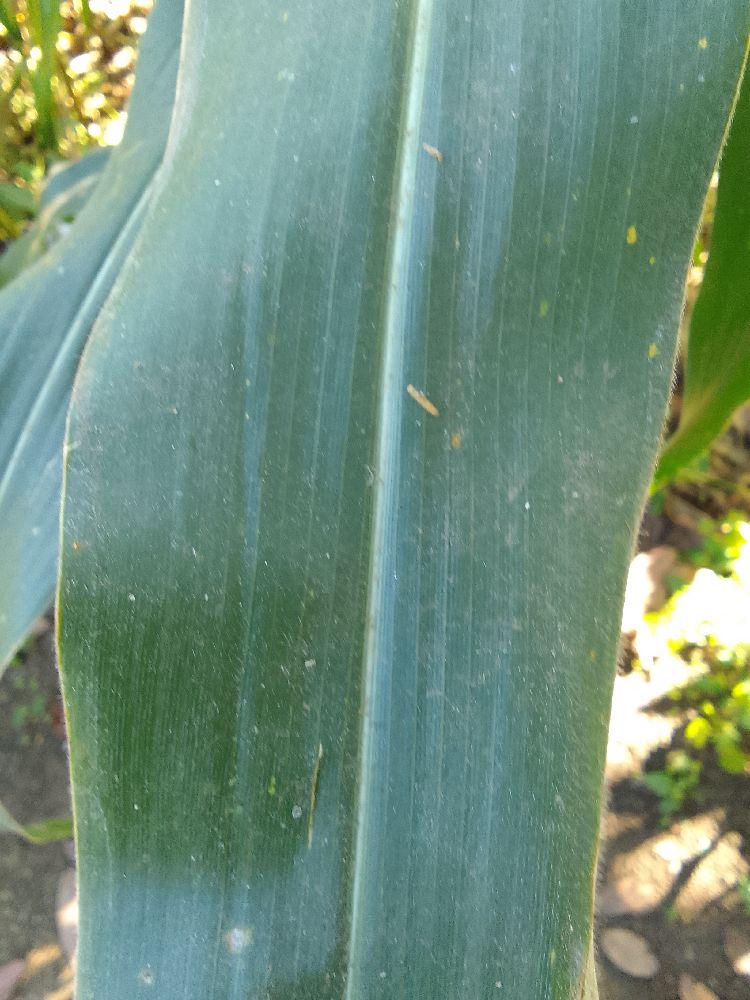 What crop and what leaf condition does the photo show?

maize, healthy
